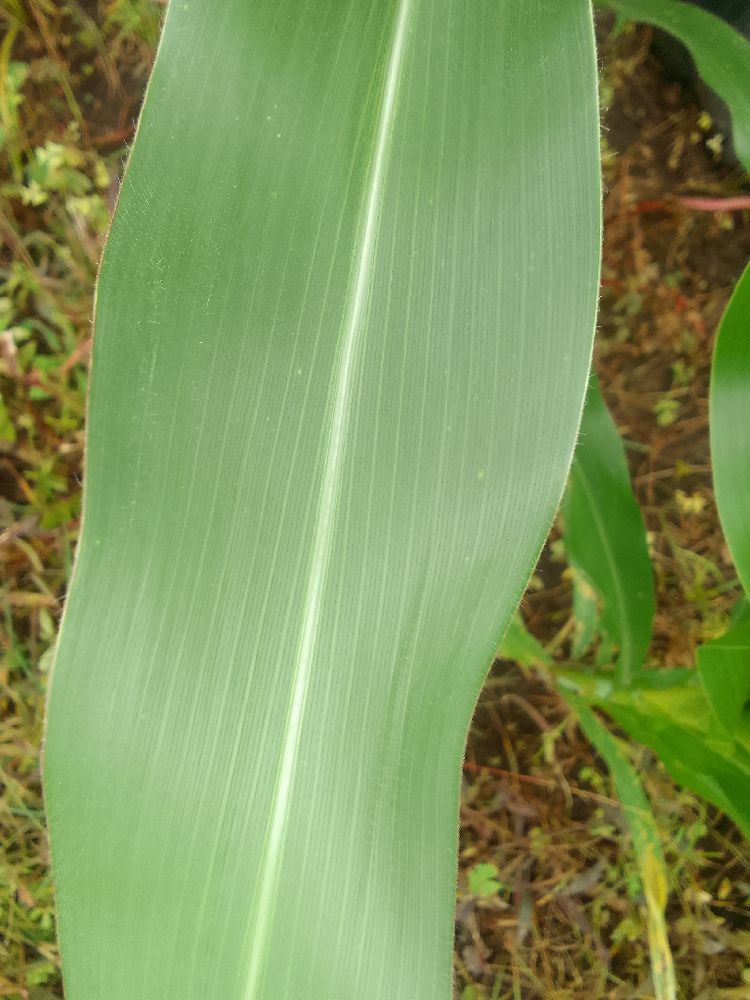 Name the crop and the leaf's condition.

maize, healthy
